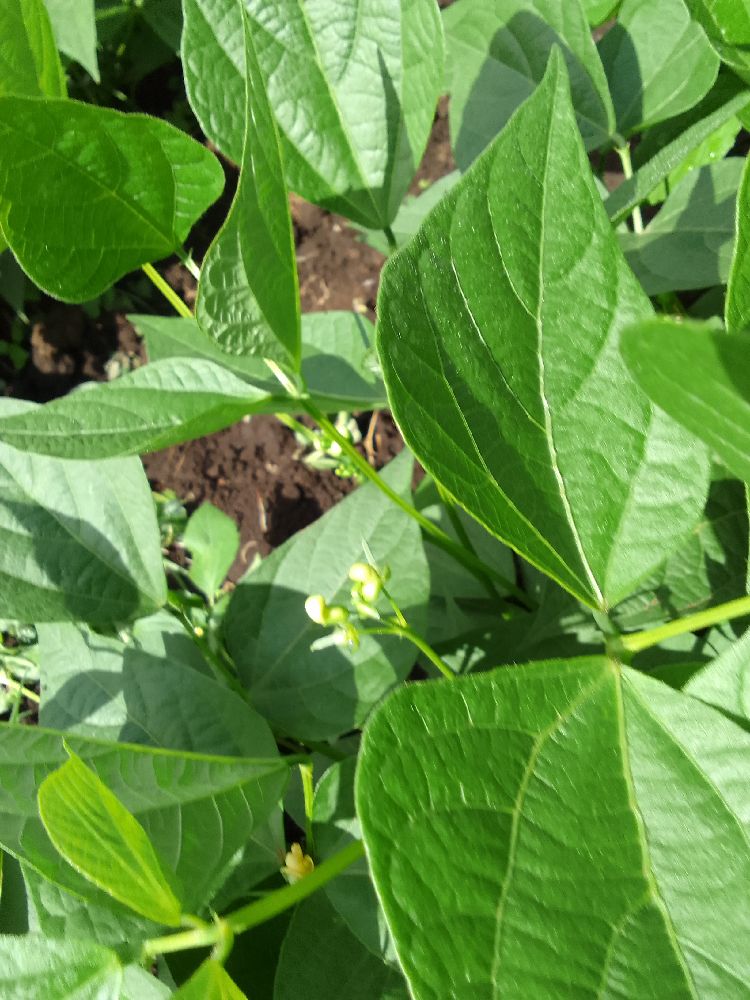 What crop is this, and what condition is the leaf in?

common bean, healthy
